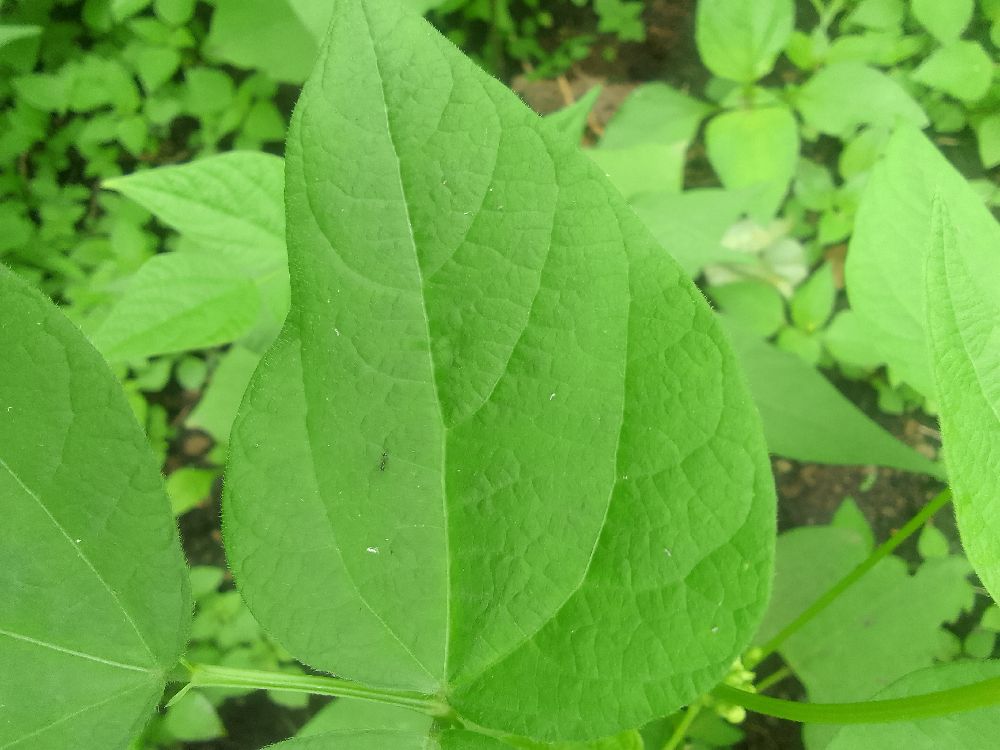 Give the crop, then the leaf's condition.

common bean, healthy
